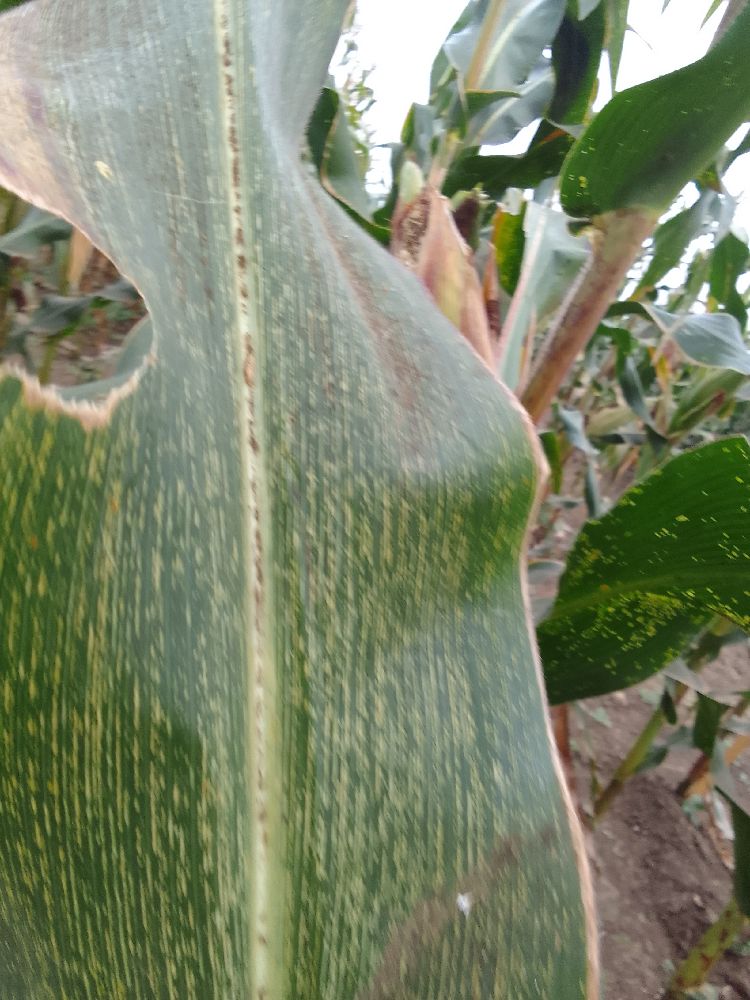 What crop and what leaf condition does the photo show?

maize, maize streak virus
